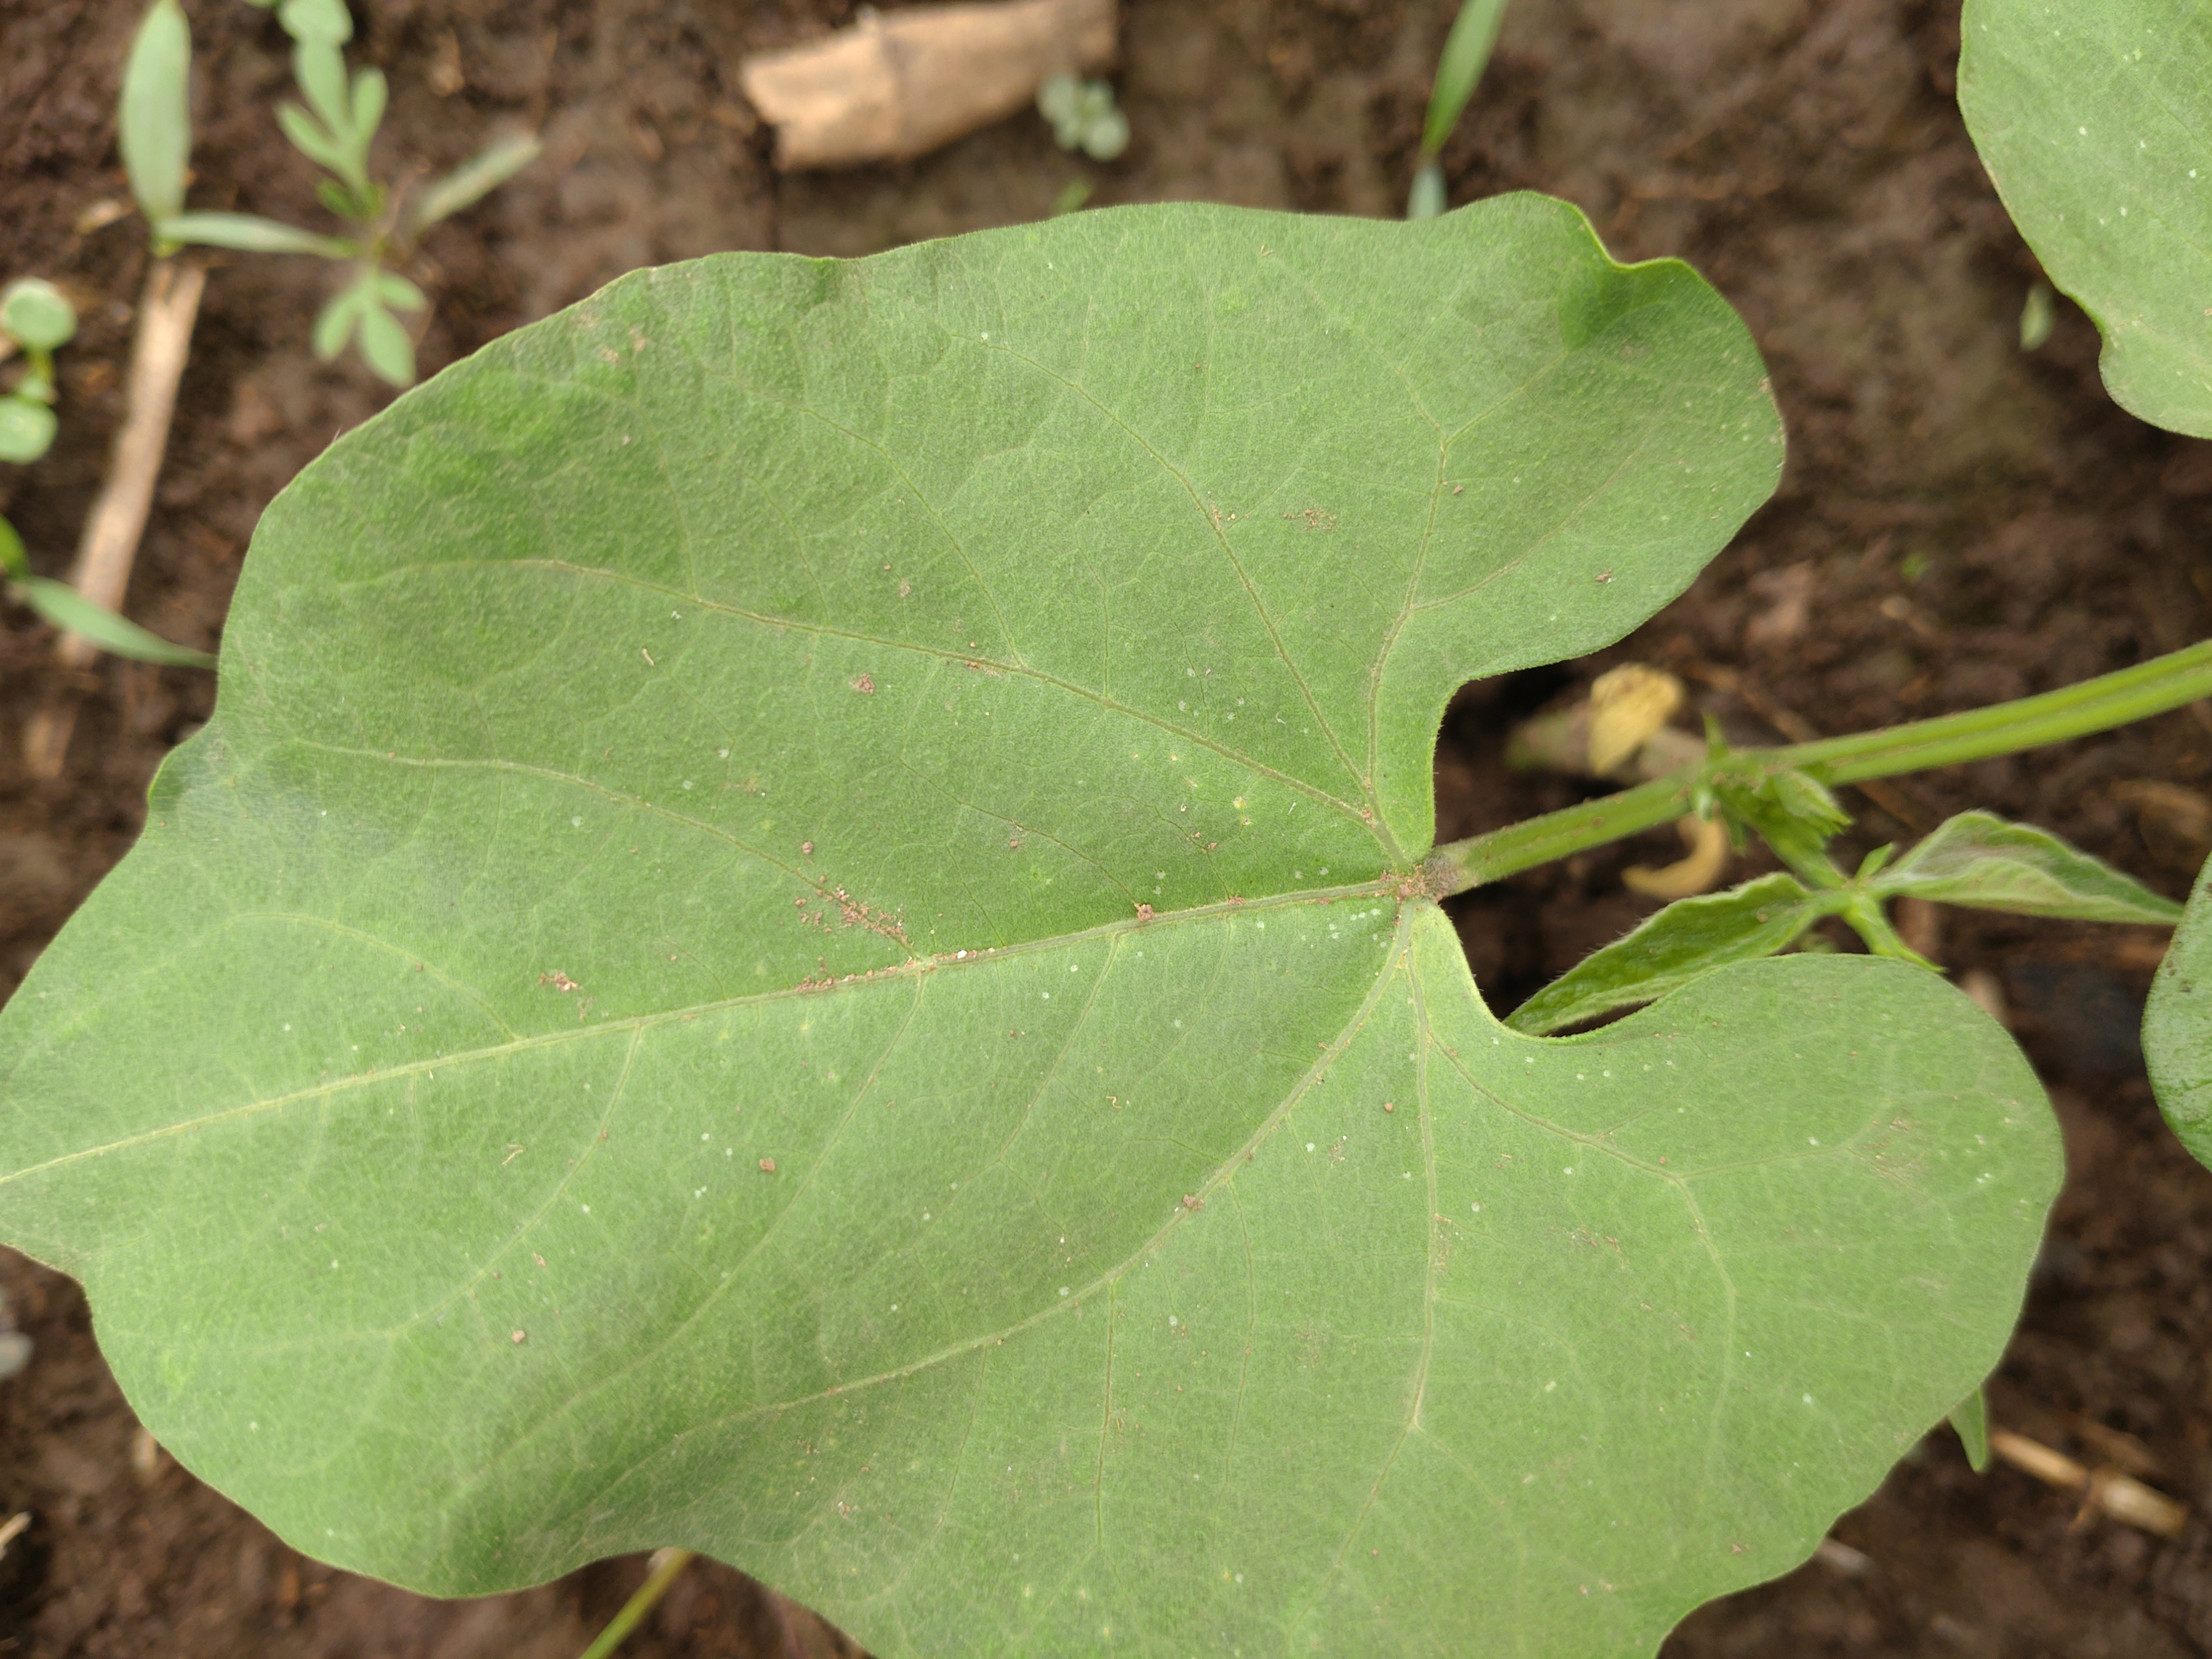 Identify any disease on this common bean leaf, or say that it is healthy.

healthy
